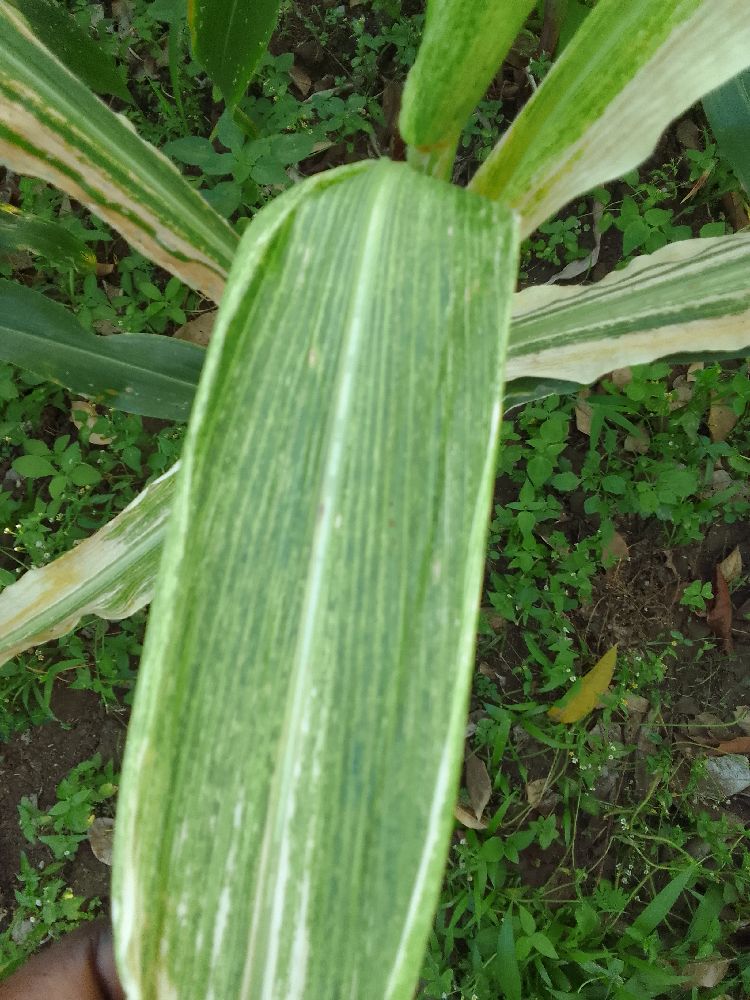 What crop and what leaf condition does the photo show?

maize, maize lethal necrosis
